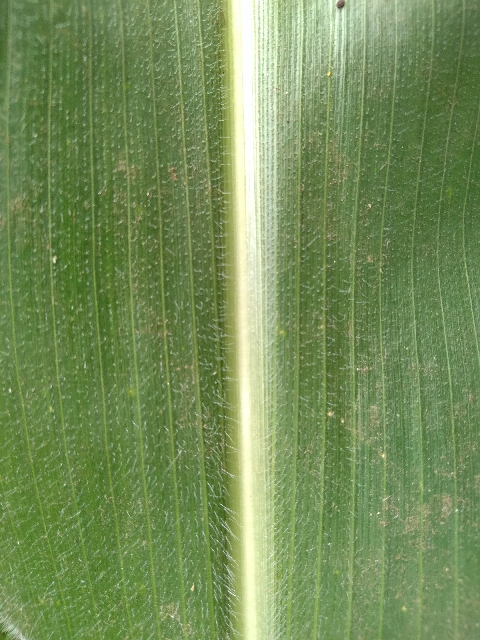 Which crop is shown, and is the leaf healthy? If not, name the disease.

maize, healthy
